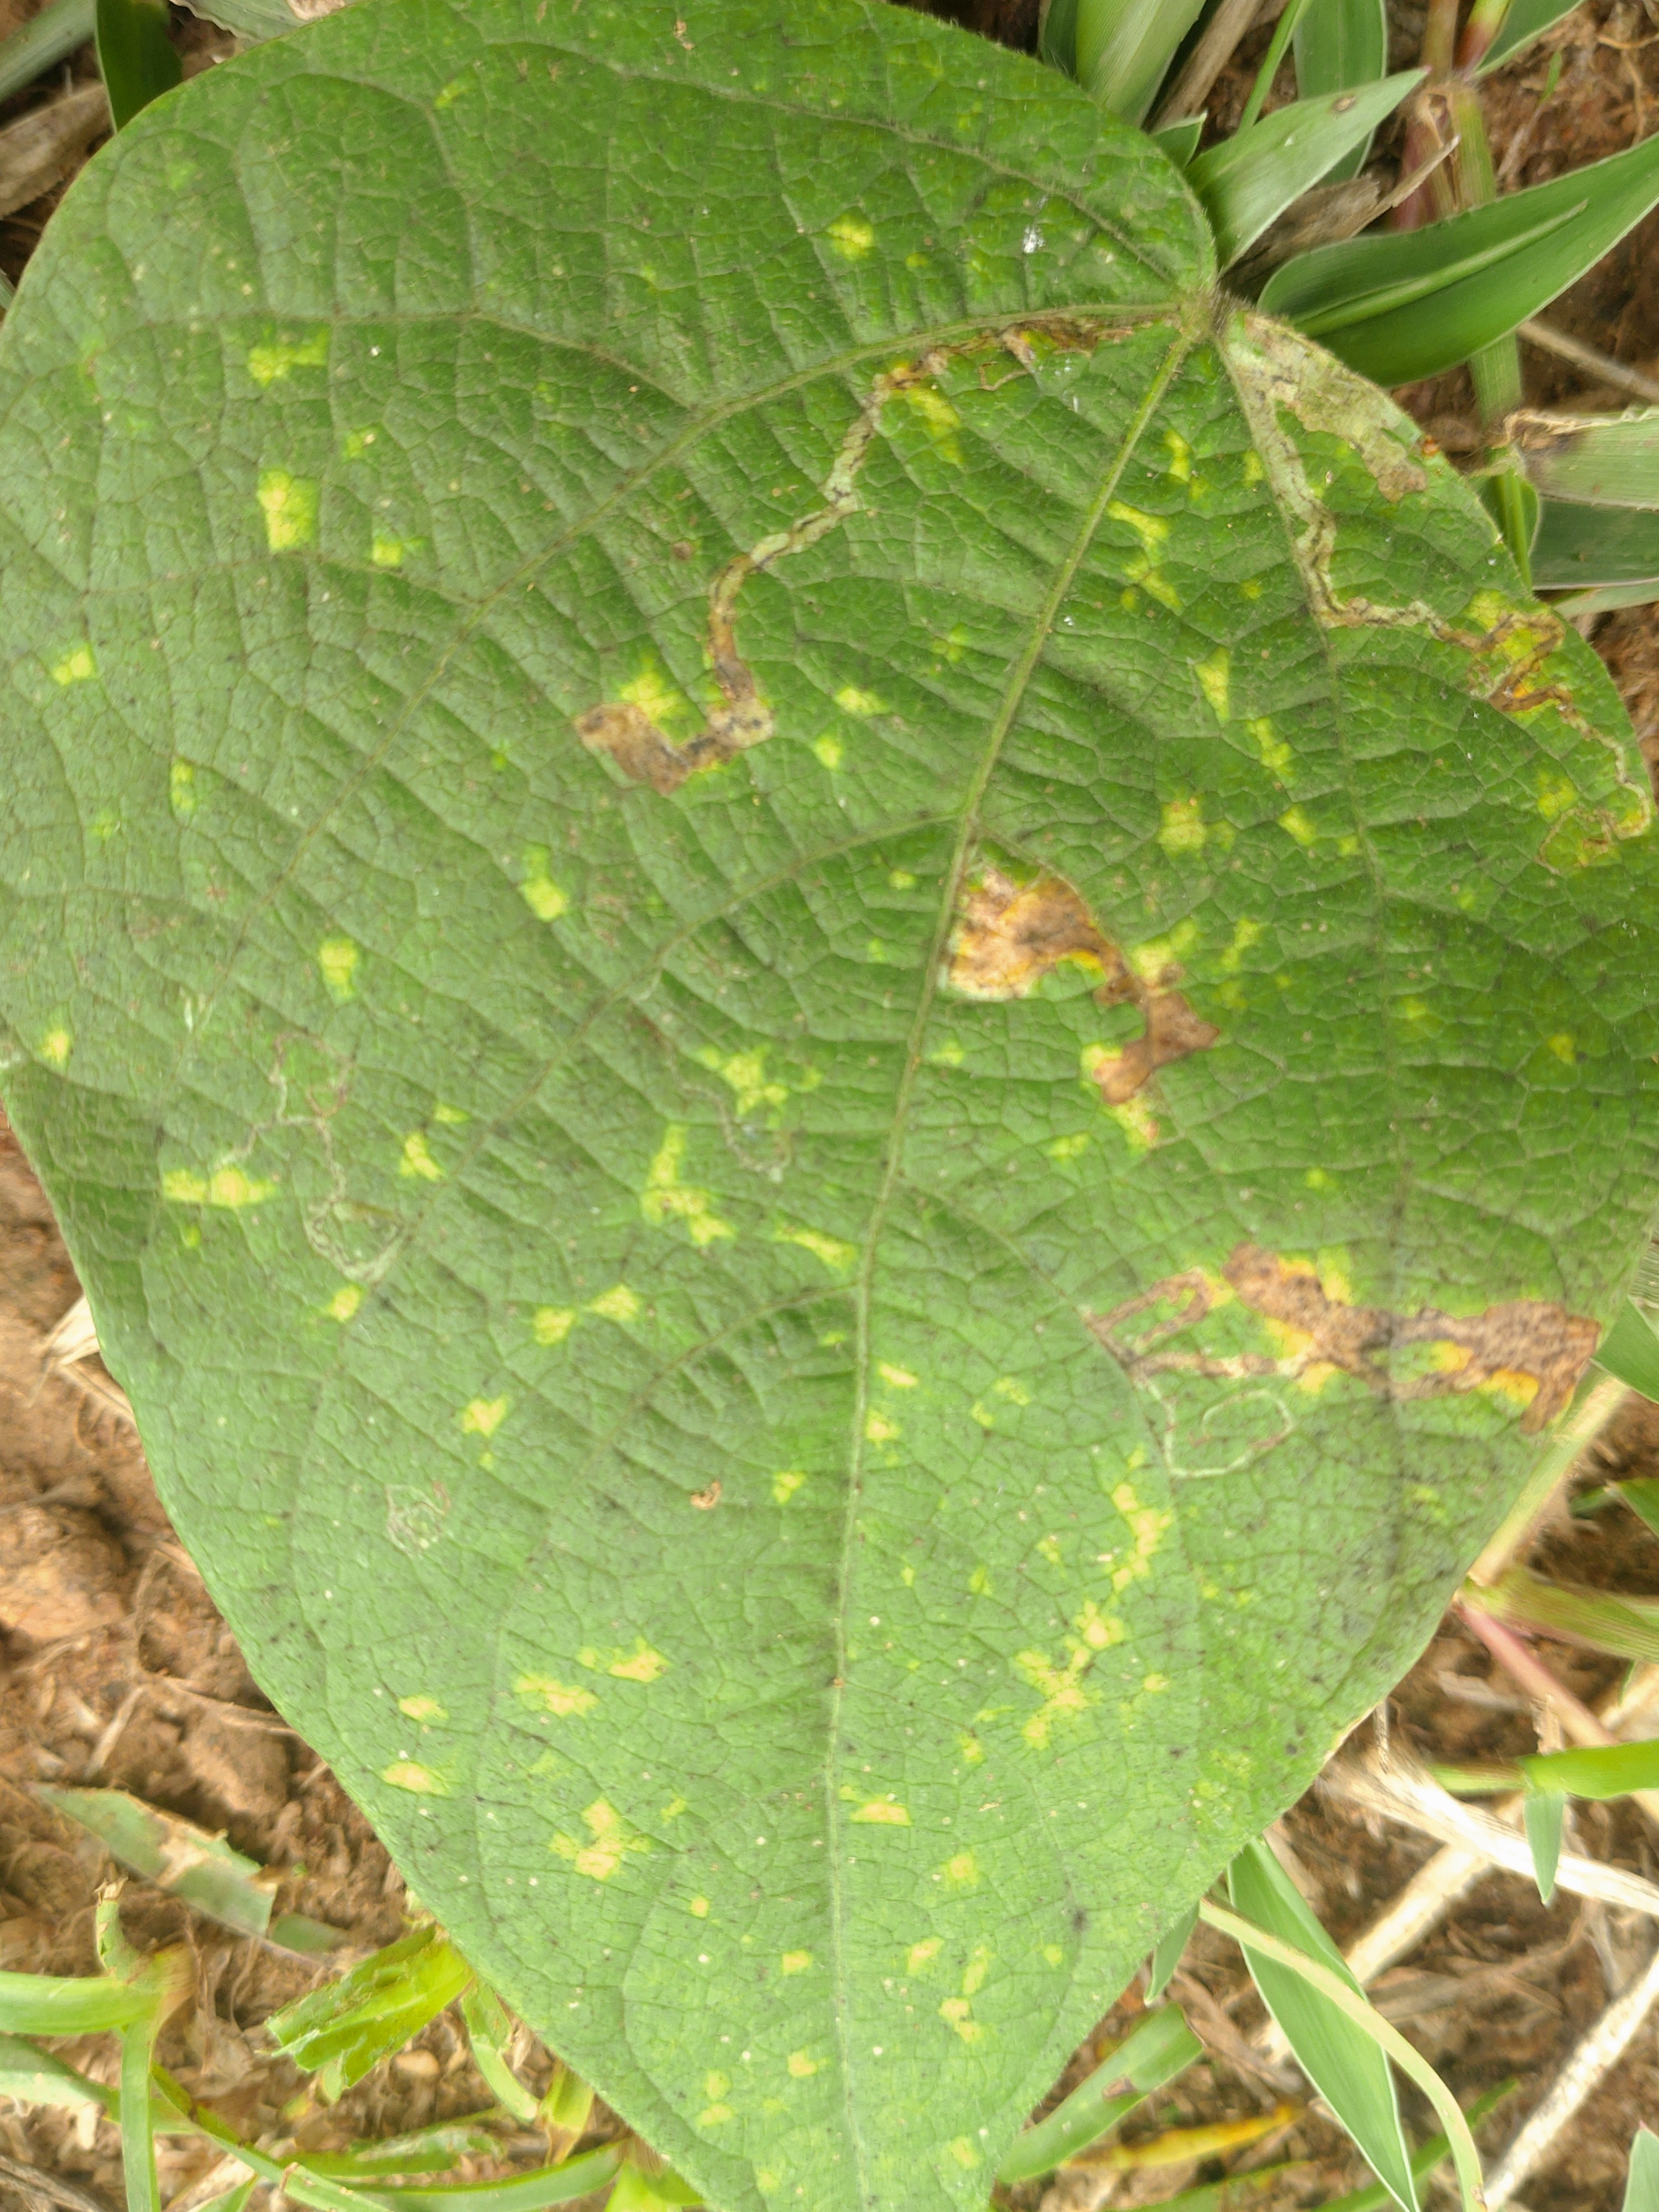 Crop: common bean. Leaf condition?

rust
